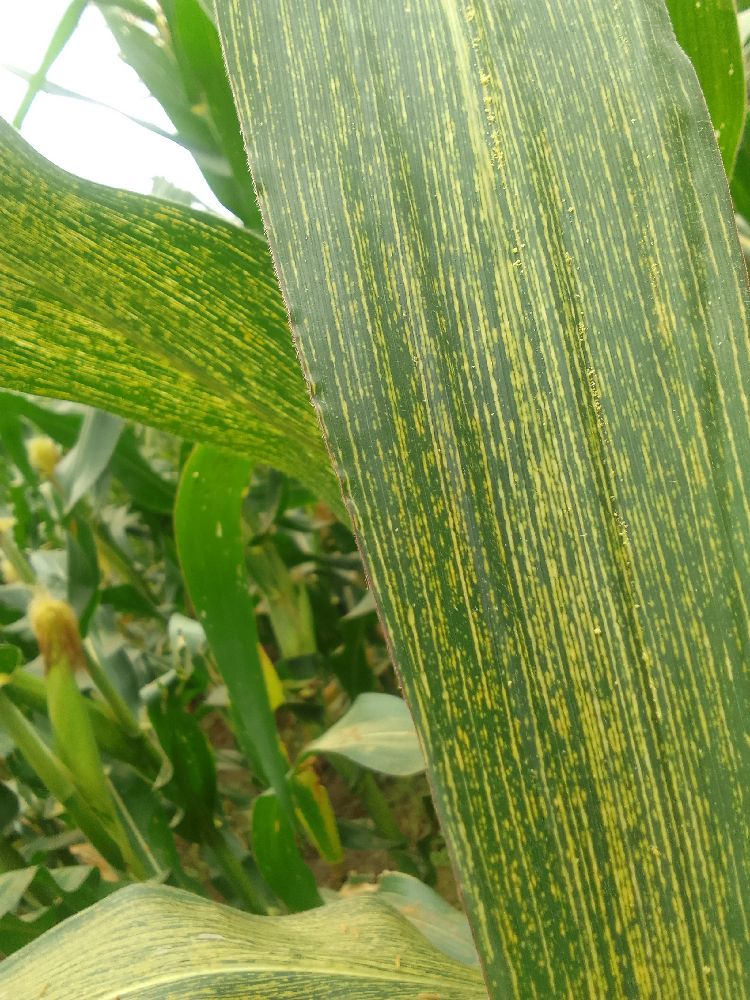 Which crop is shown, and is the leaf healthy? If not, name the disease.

maize, maize streak virus
